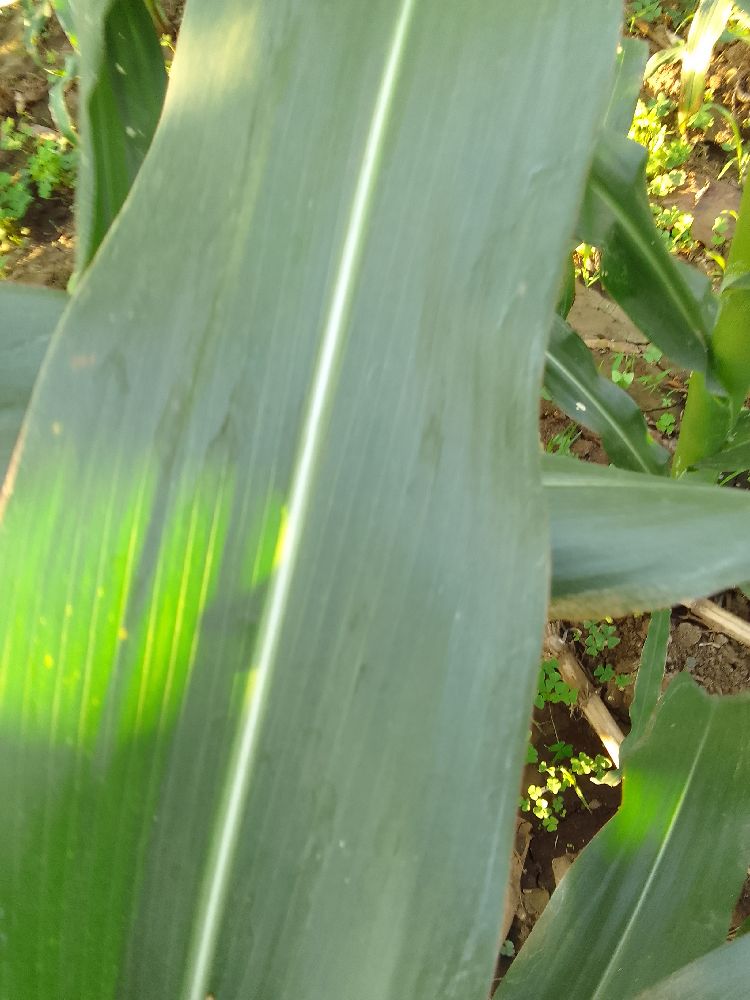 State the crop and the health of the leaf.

maize, healthy
